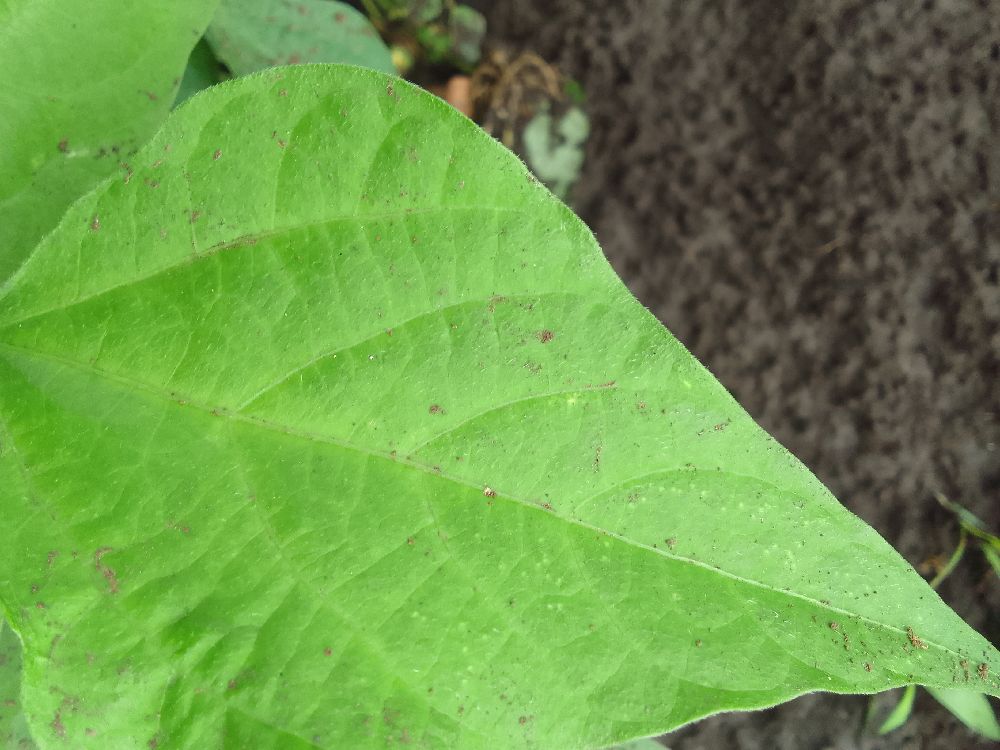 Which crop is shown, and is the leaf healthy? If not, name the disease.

common bean, healthy
